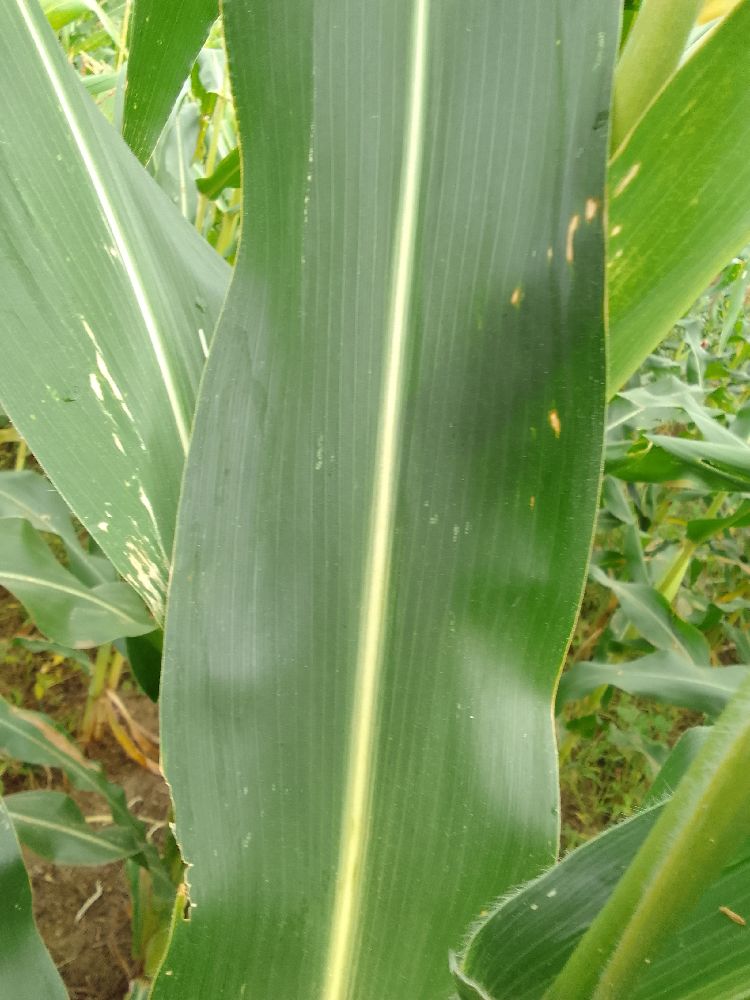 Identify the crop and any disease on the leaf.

maize, healthy
